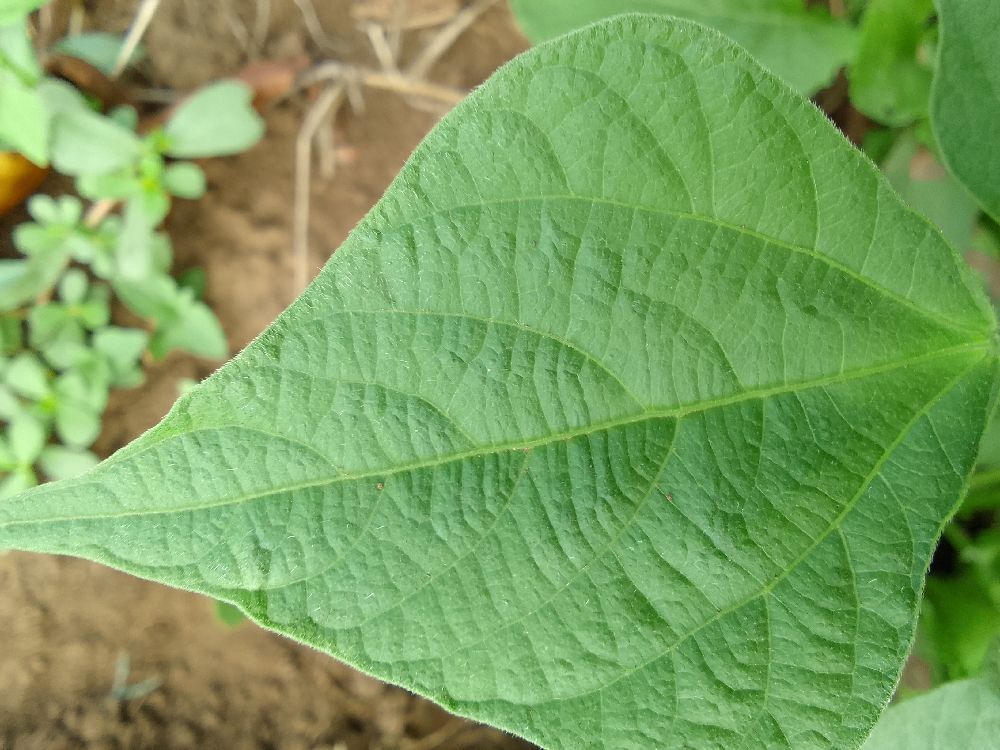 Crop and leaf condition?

common bean, healthy
